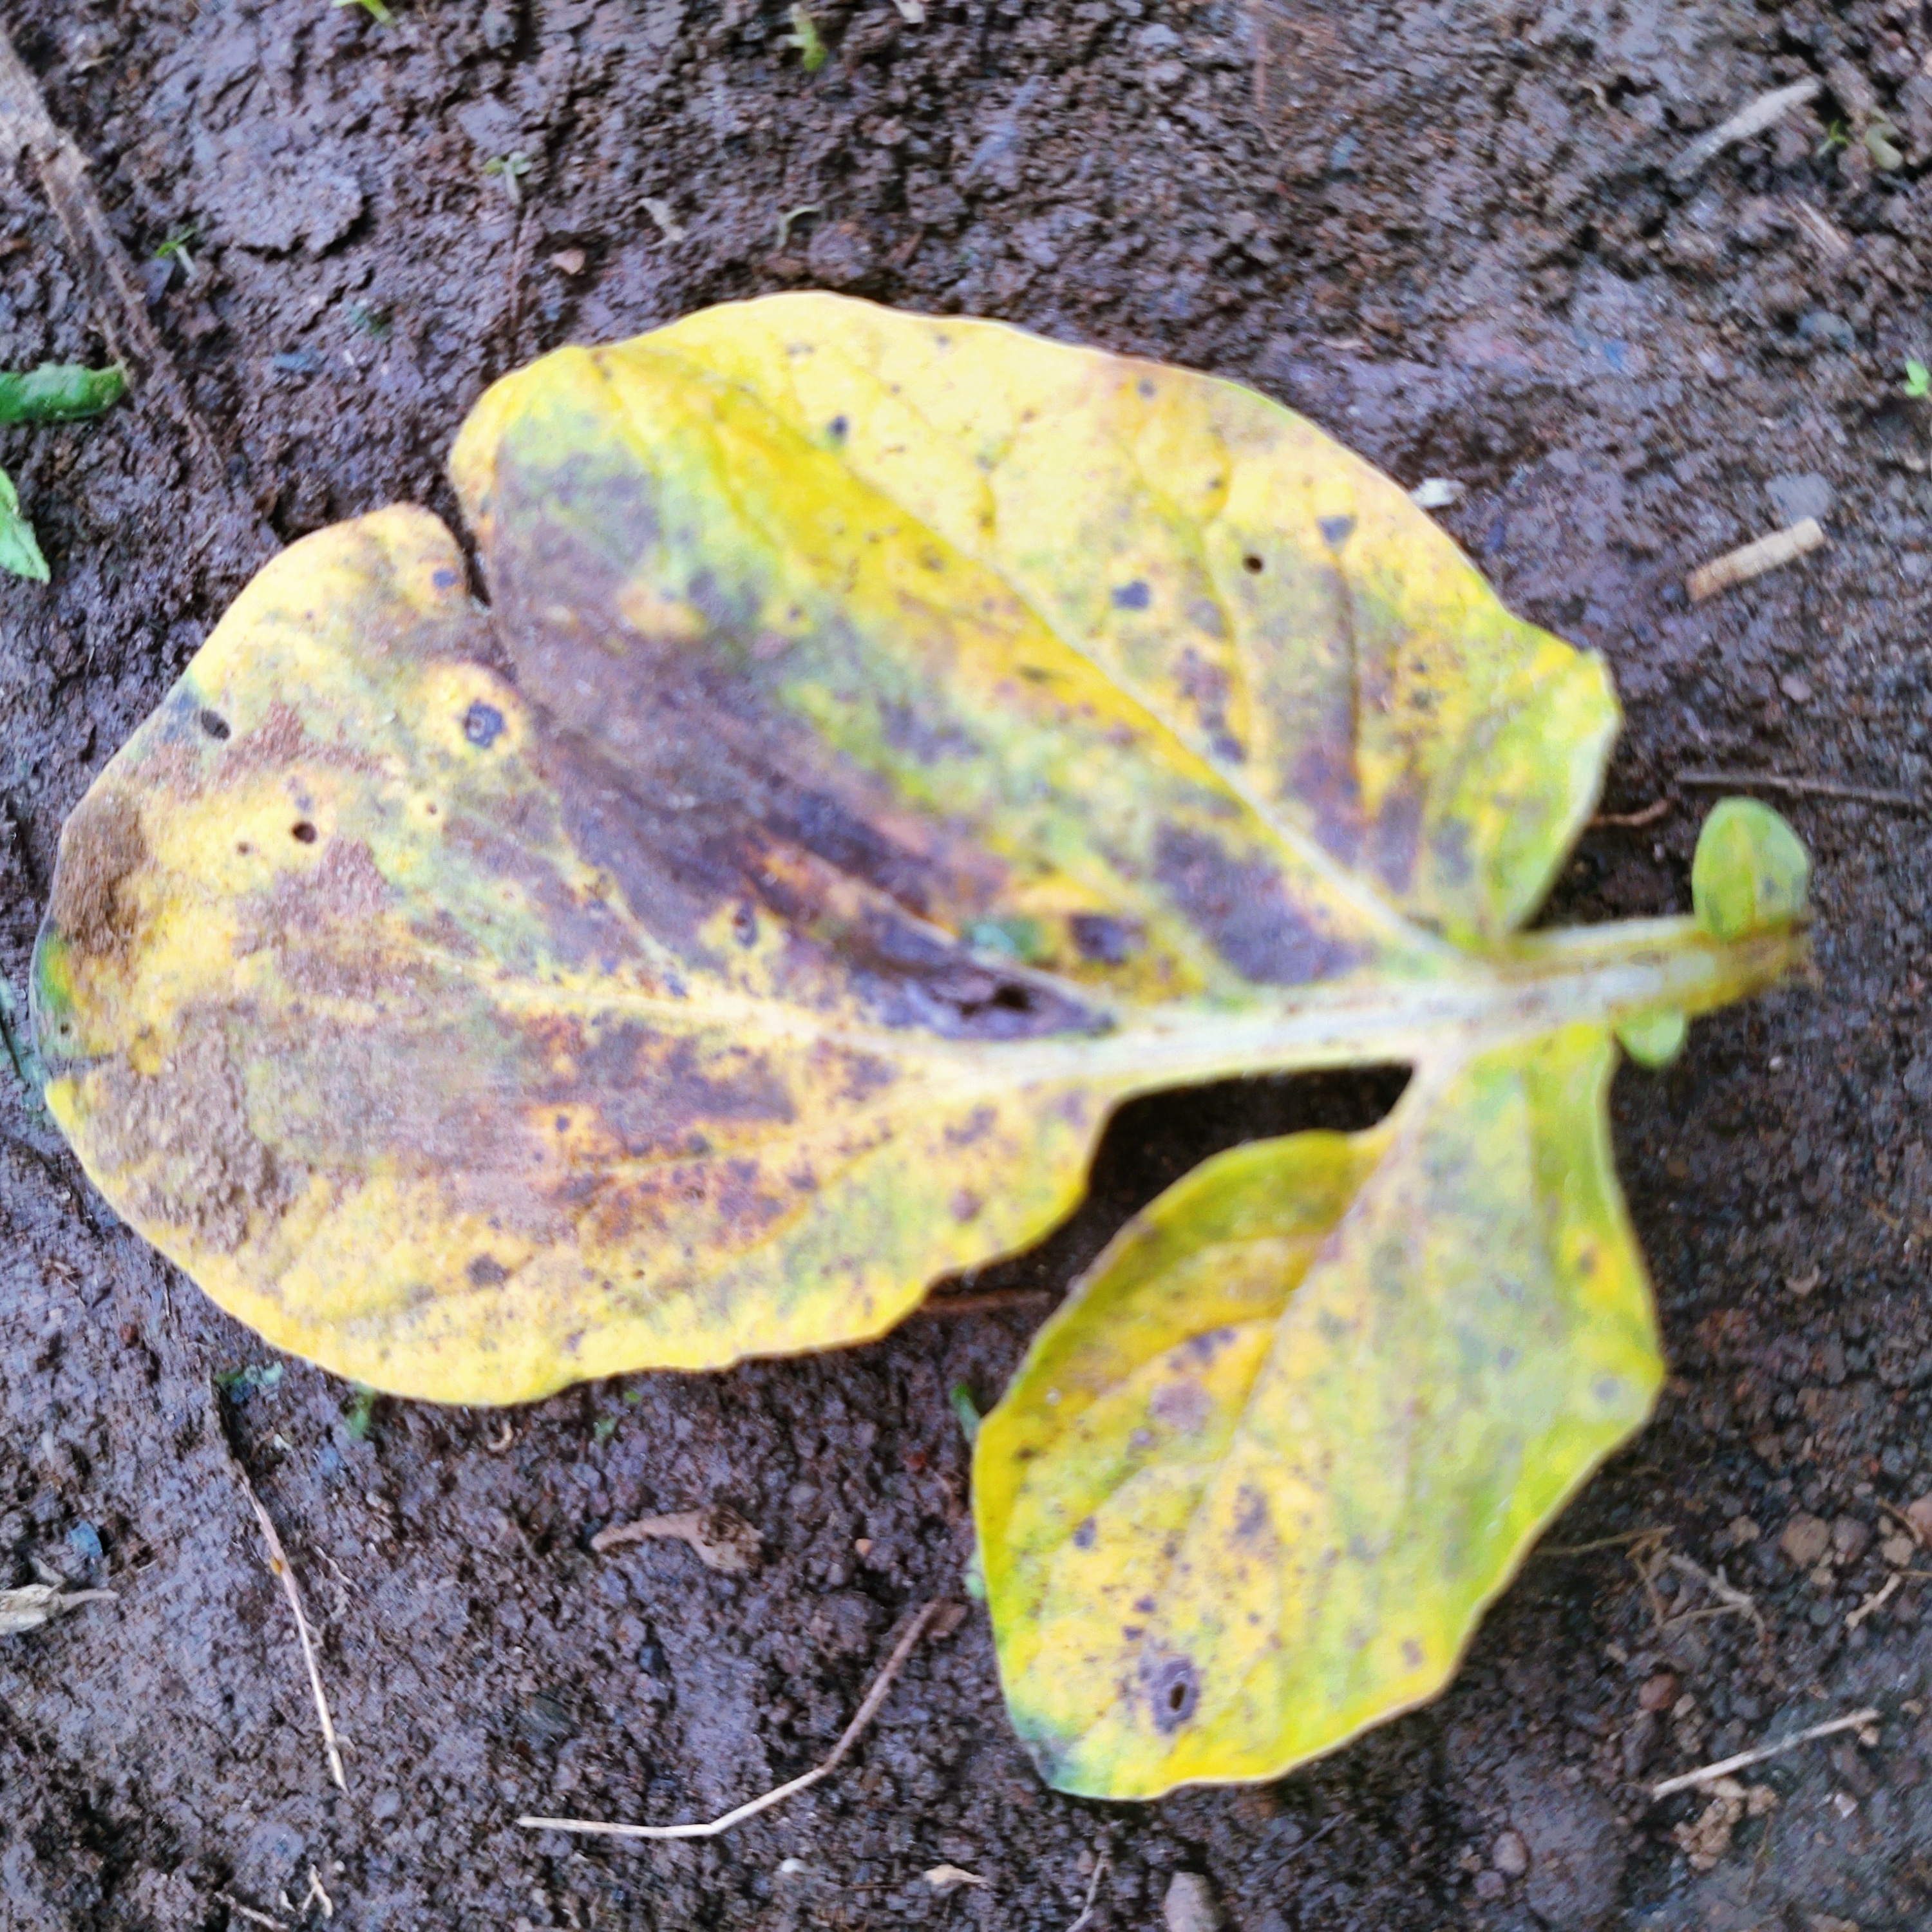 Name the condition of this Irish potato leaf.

late blight
